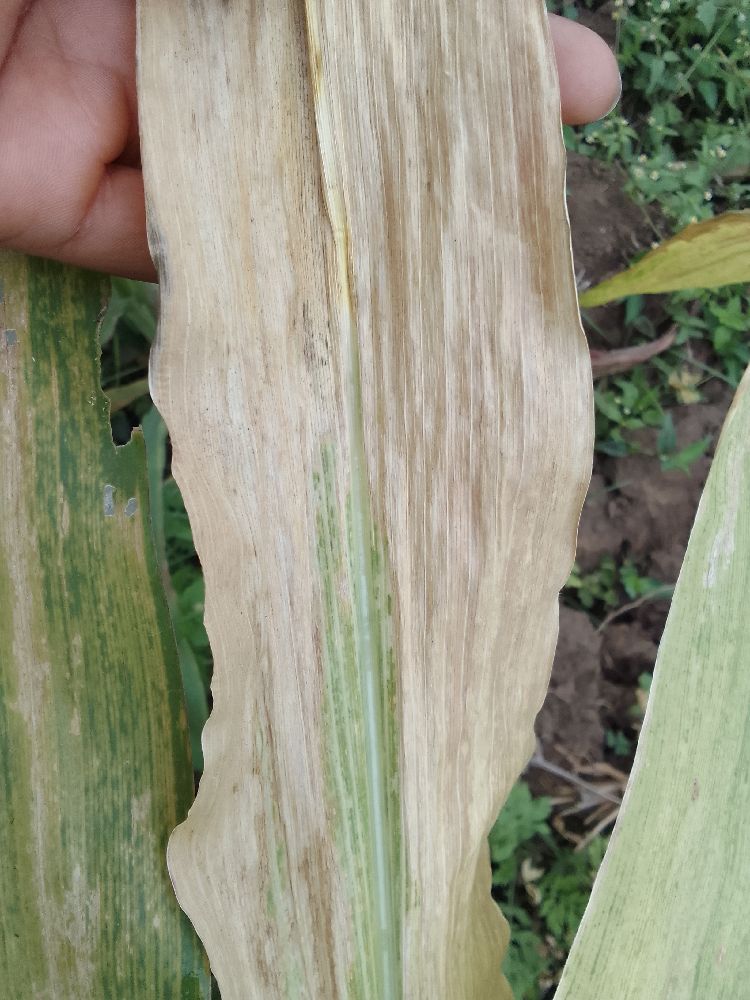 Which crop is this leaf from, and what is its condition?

maize, maize lethal necrosis
